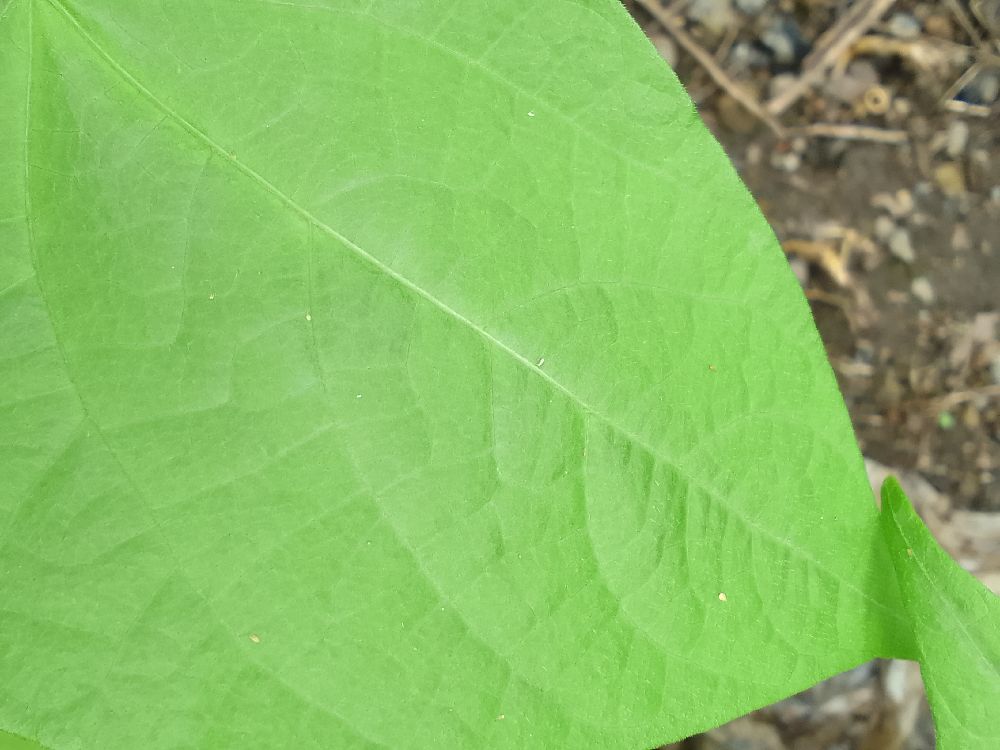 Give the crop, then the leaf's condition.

common bean, healthy
